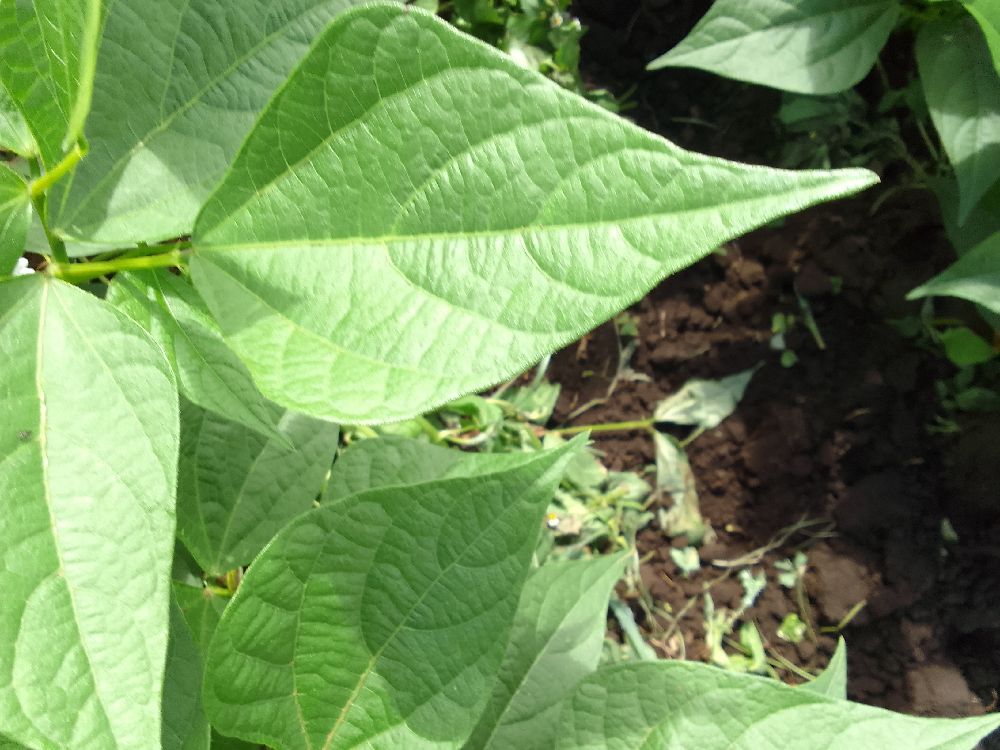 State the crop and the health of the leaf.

common bean, healthy
